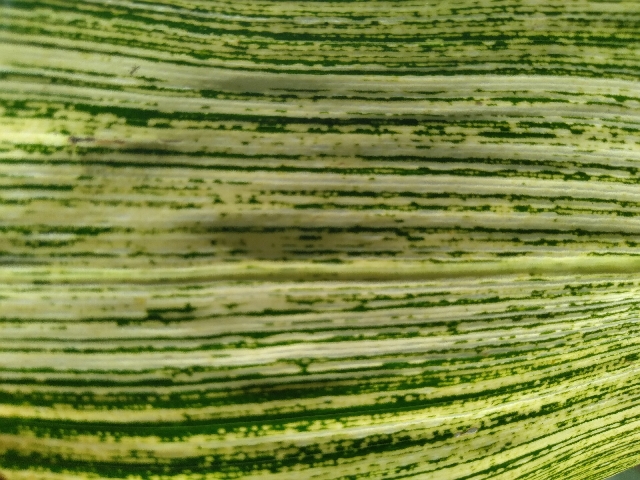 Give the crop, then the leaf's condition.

maize, maize streak virus
